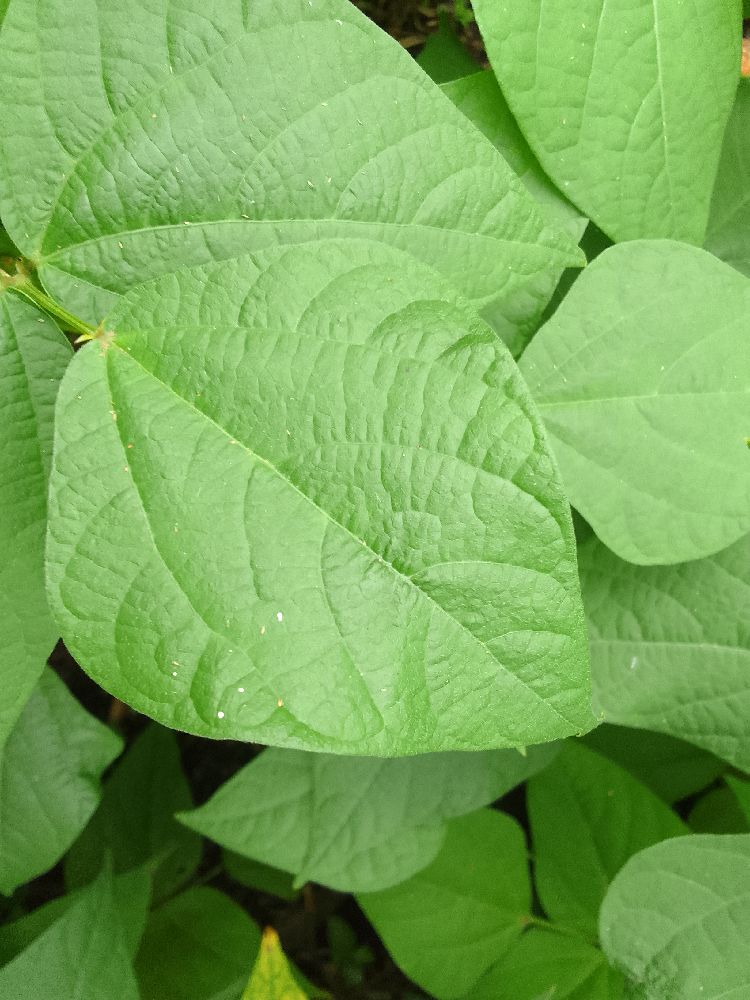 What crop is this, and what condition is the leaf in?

common bean, healthy
